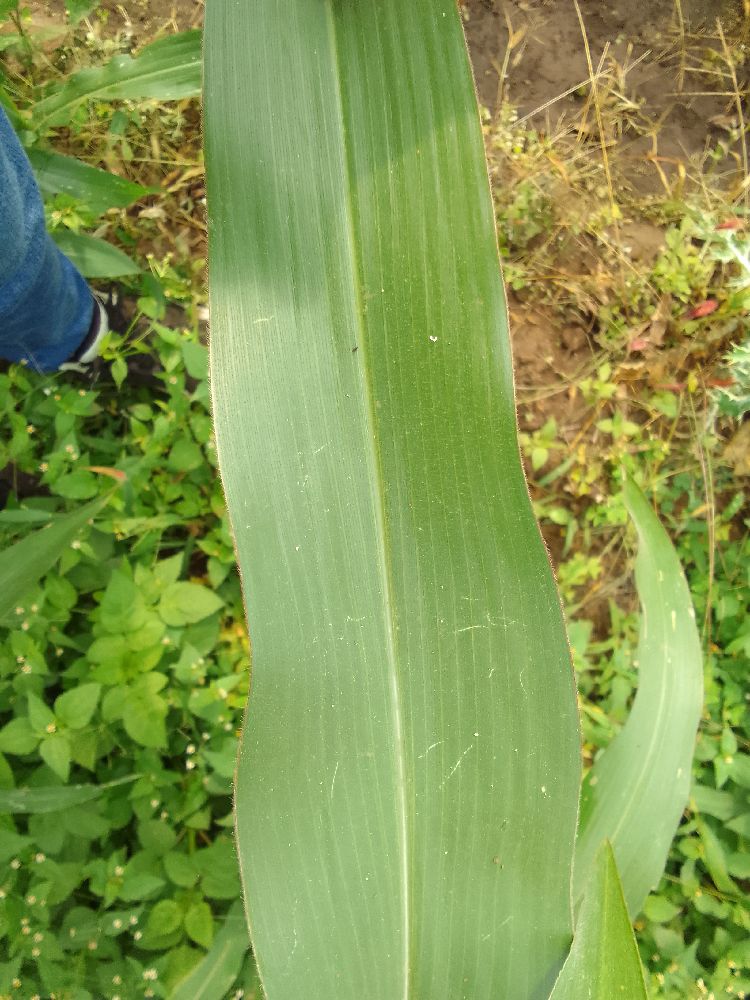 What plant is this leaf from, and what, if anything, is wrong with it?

maize, healthy
